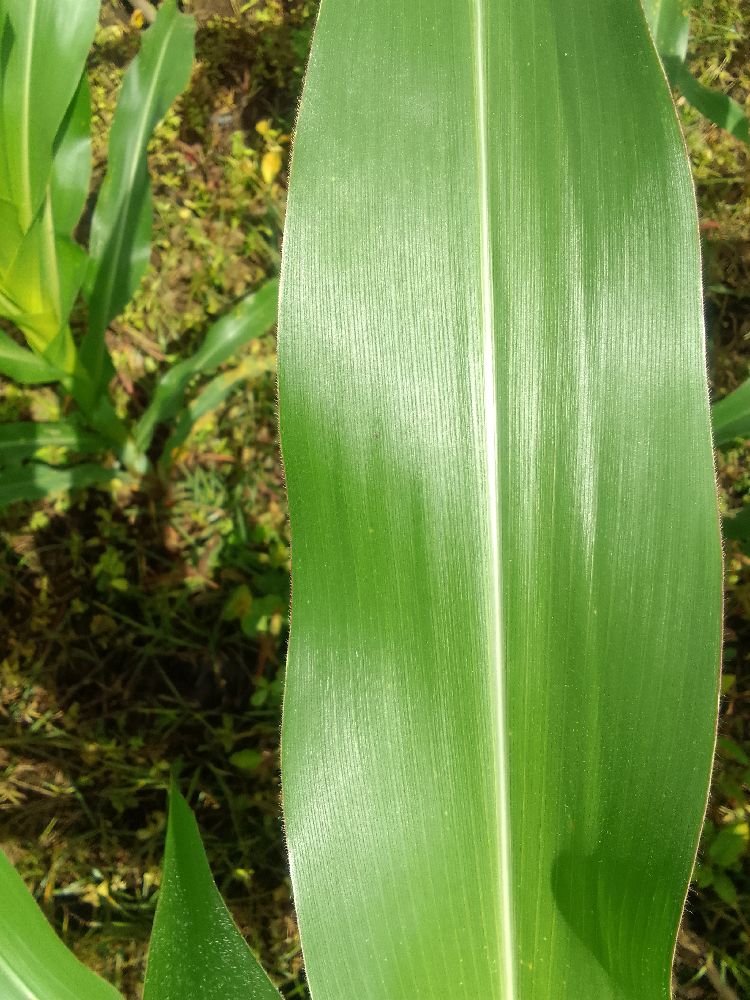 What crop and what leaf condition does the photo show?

maize, healthy
